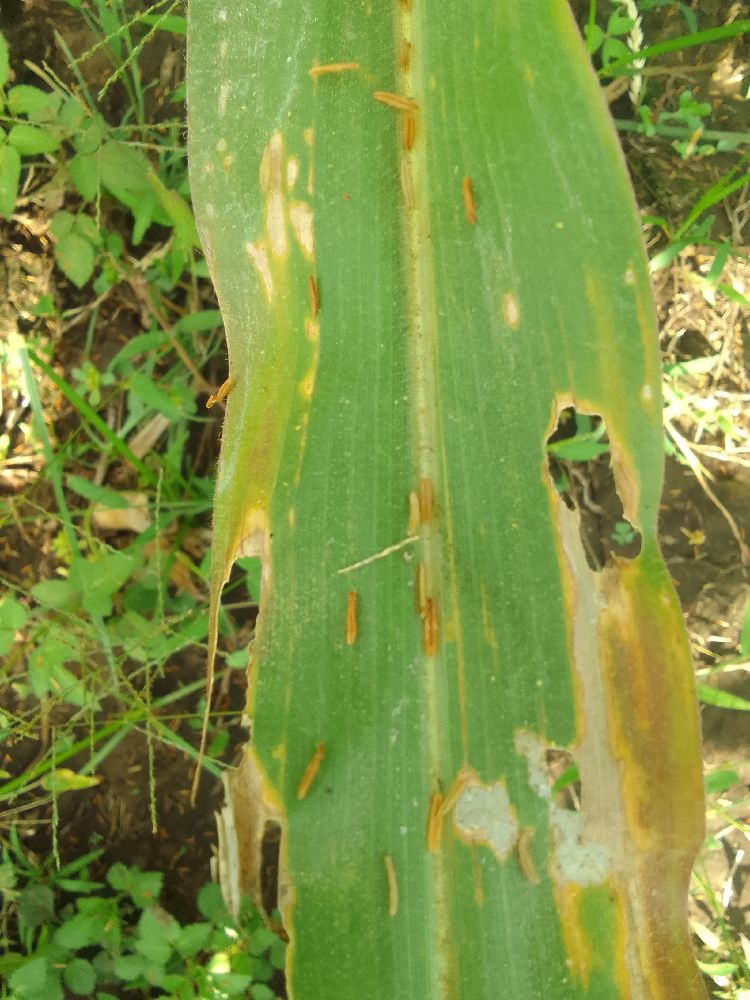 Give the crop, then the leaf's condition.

maize, maize lethal necrosis
